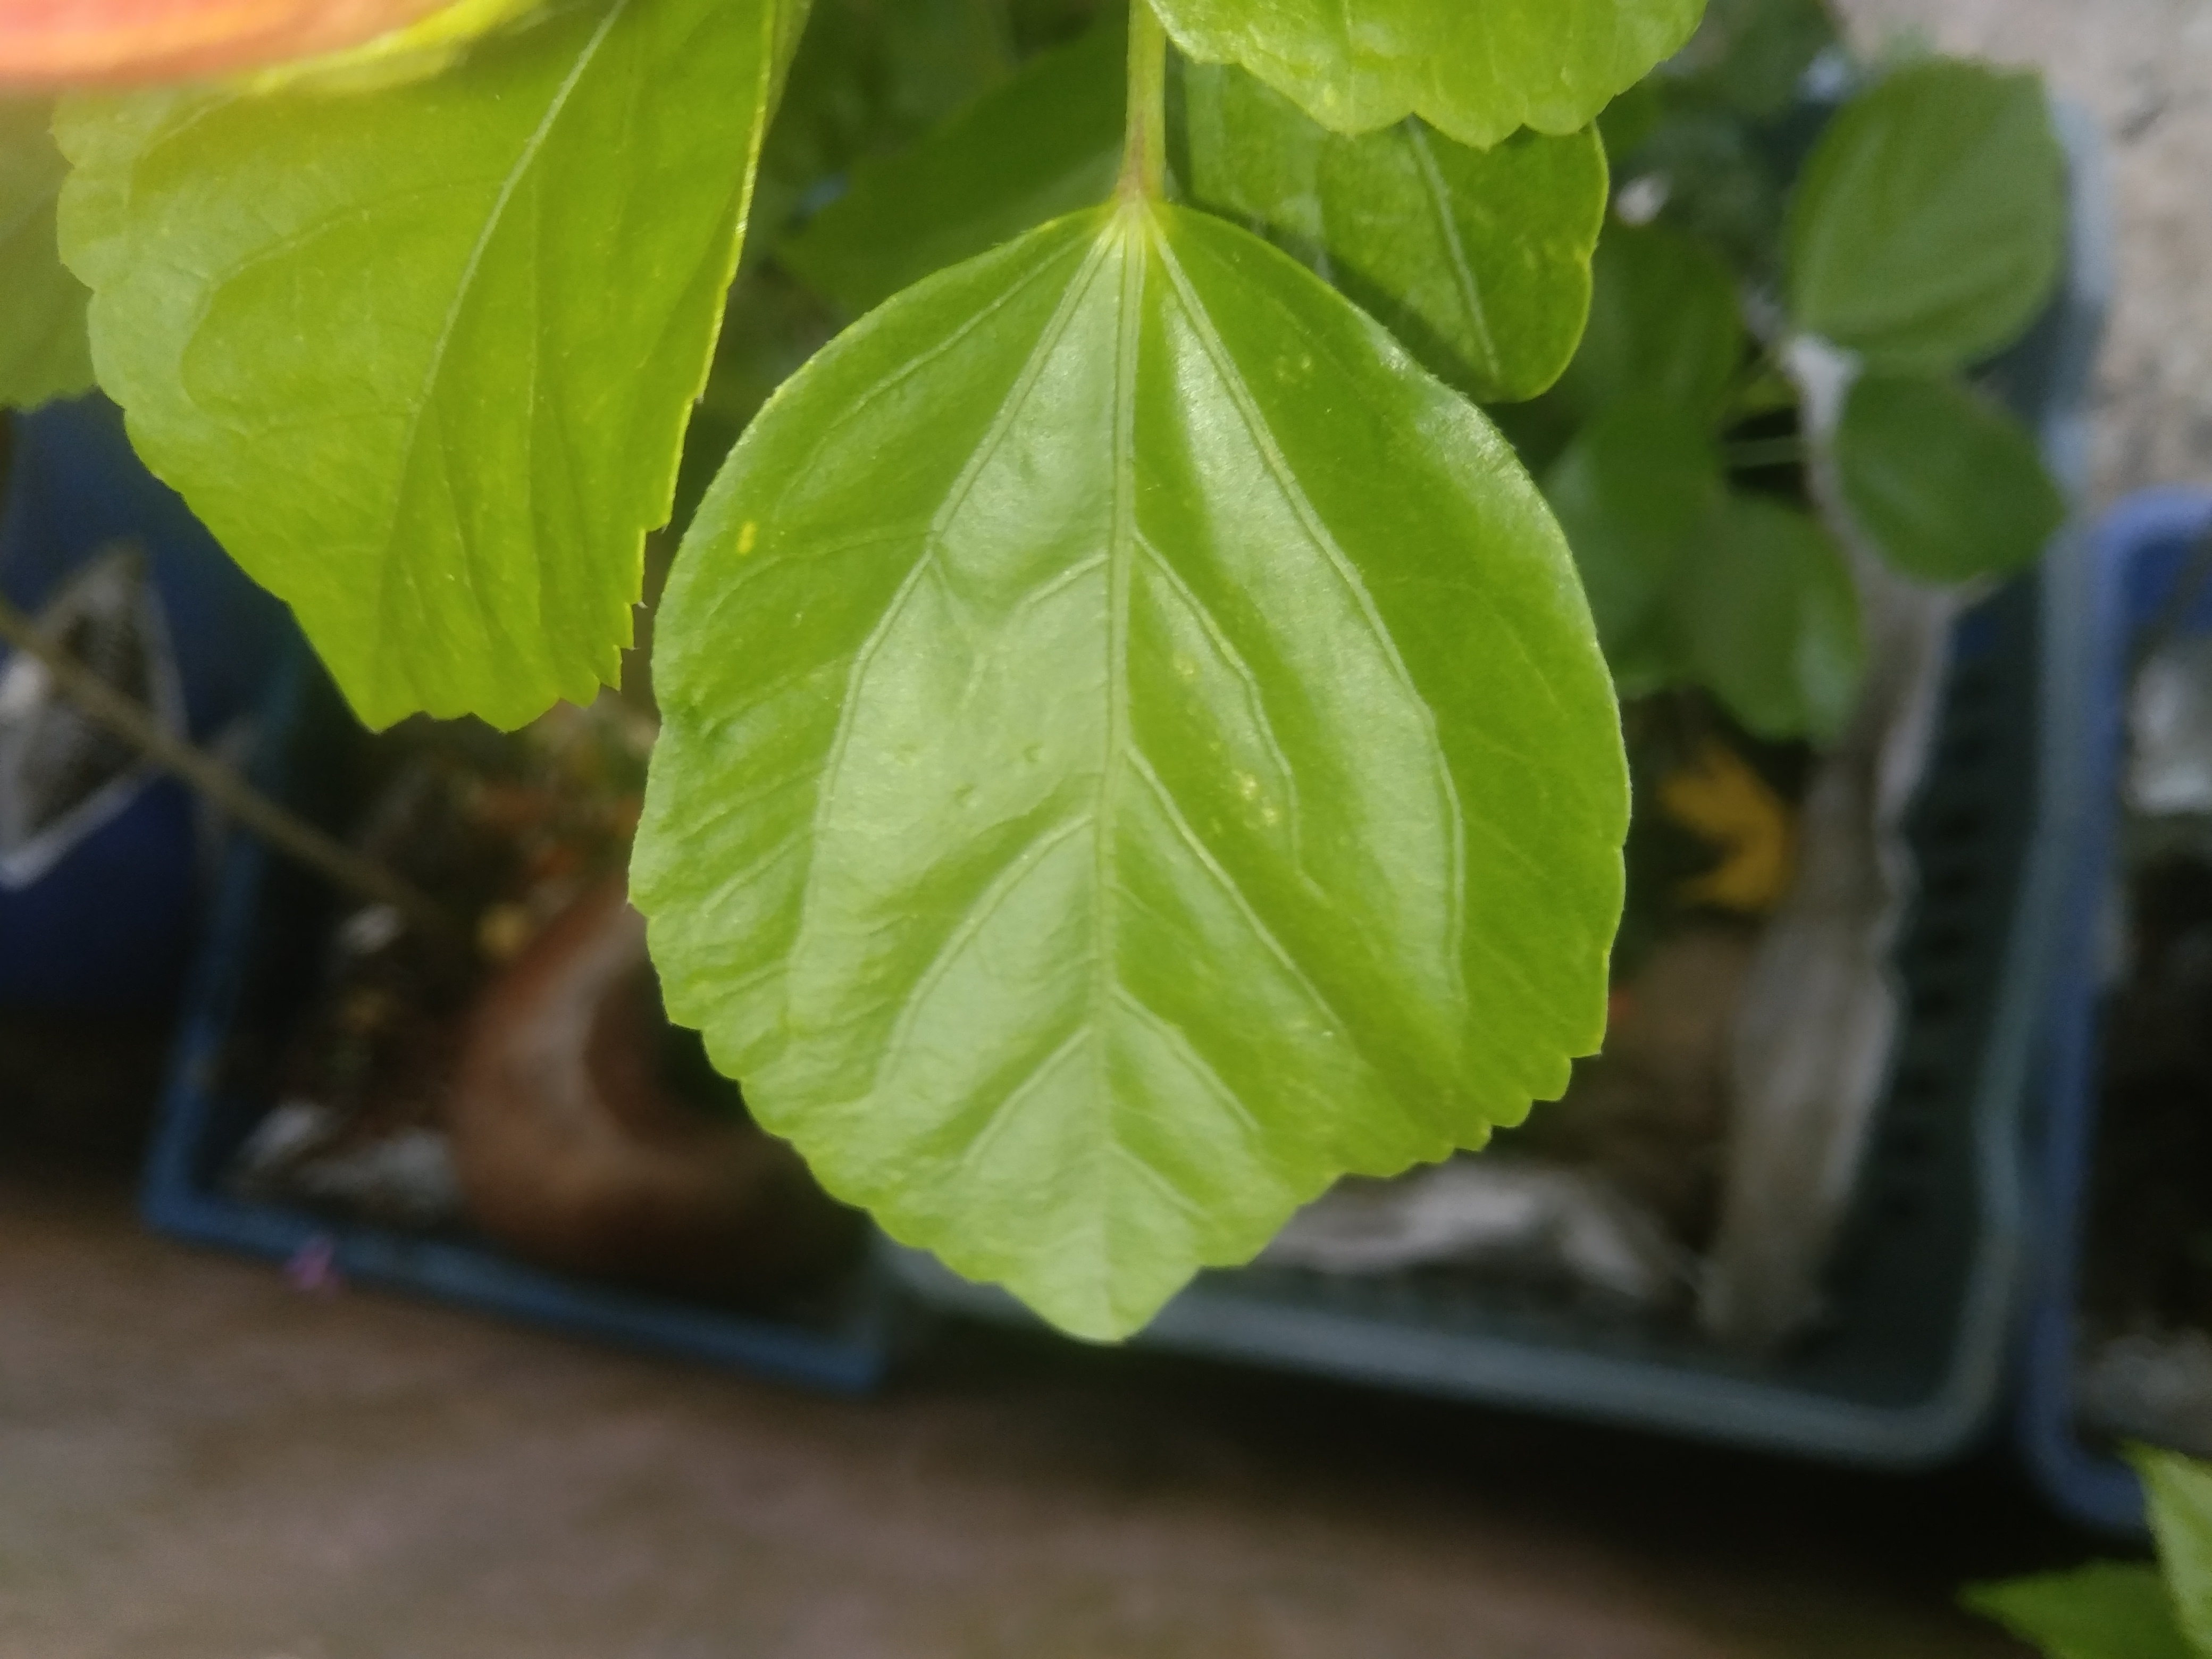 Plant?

hibiscus
